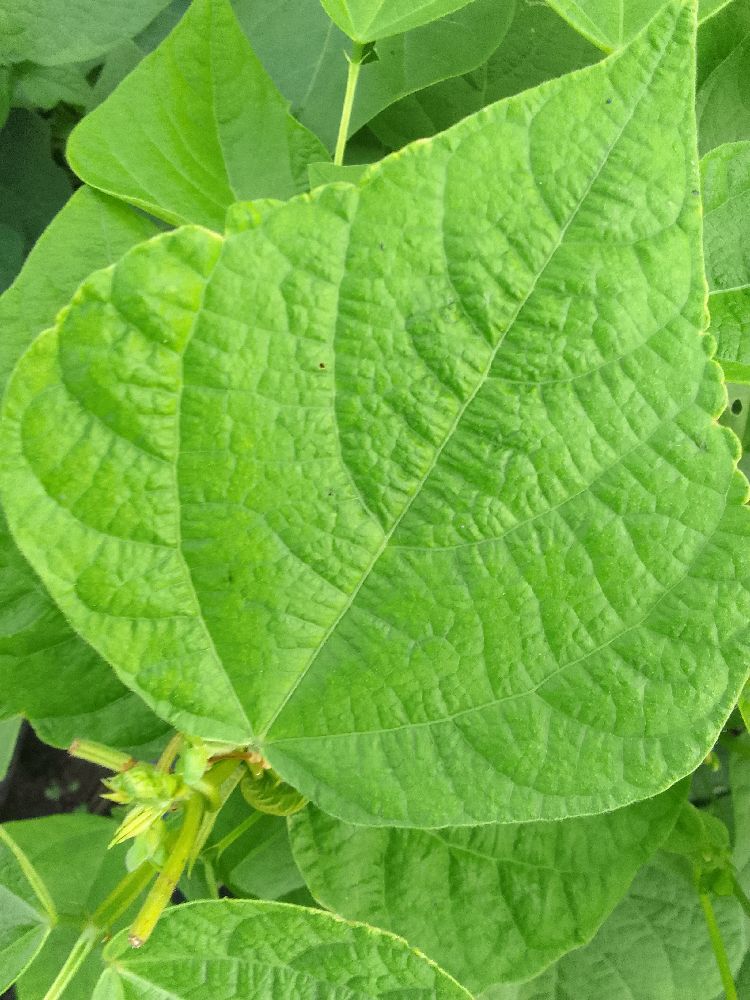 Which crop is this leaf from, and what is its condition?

common bean, healthy
